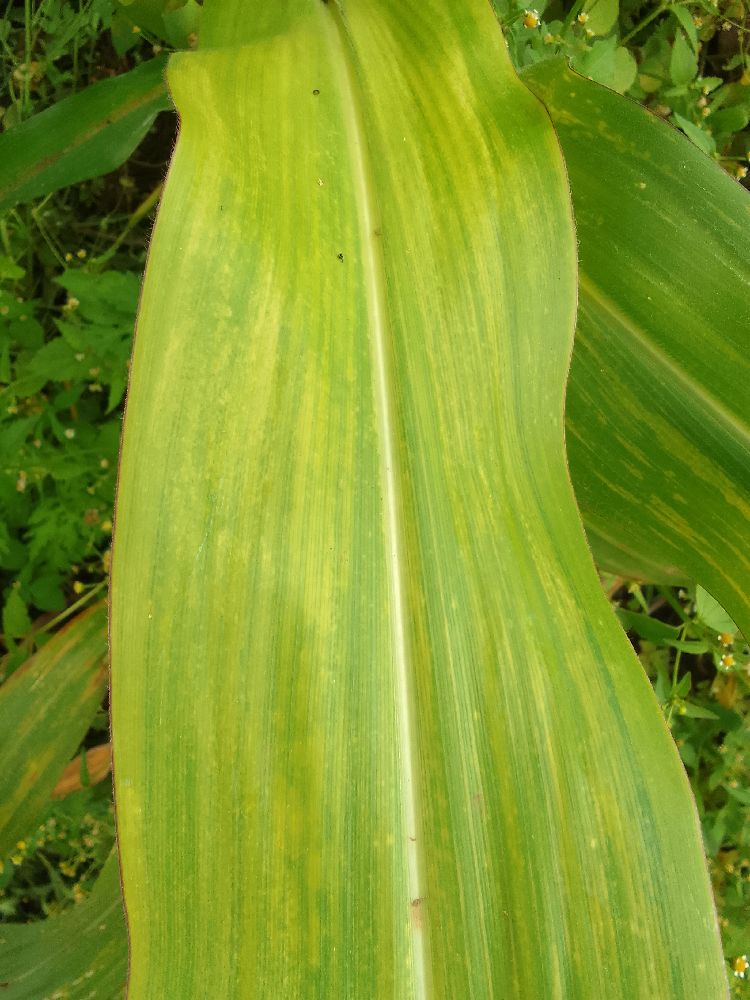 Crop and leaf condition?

maize, maize lethal necrosis
